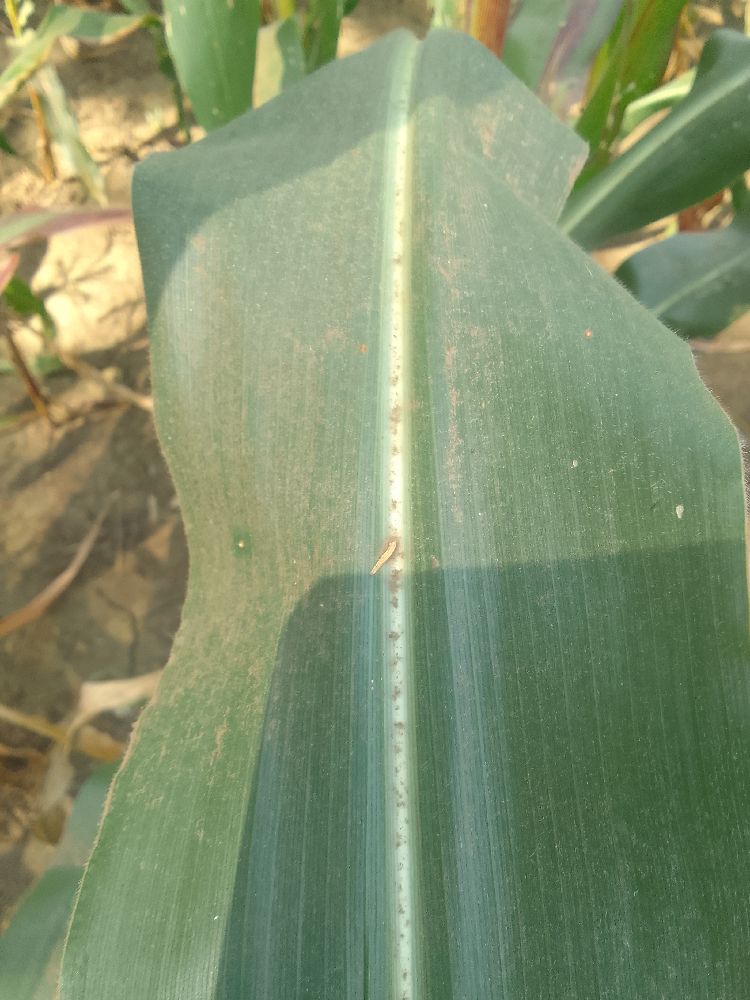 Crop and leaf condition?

maize, healthy
